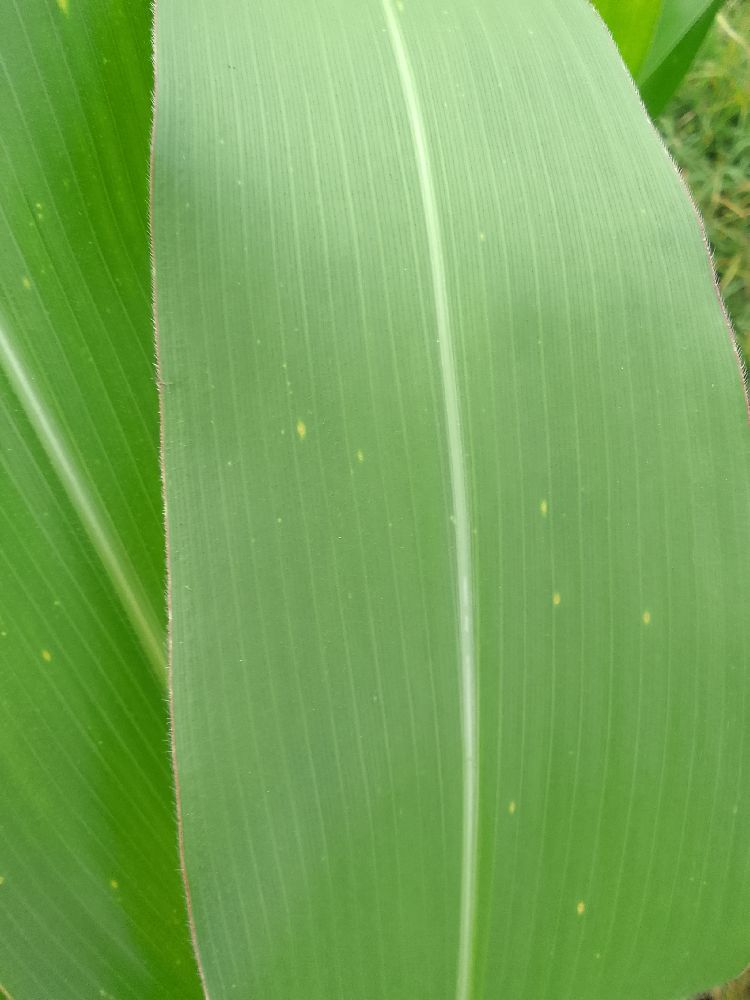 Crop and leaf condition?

maize, healthy
